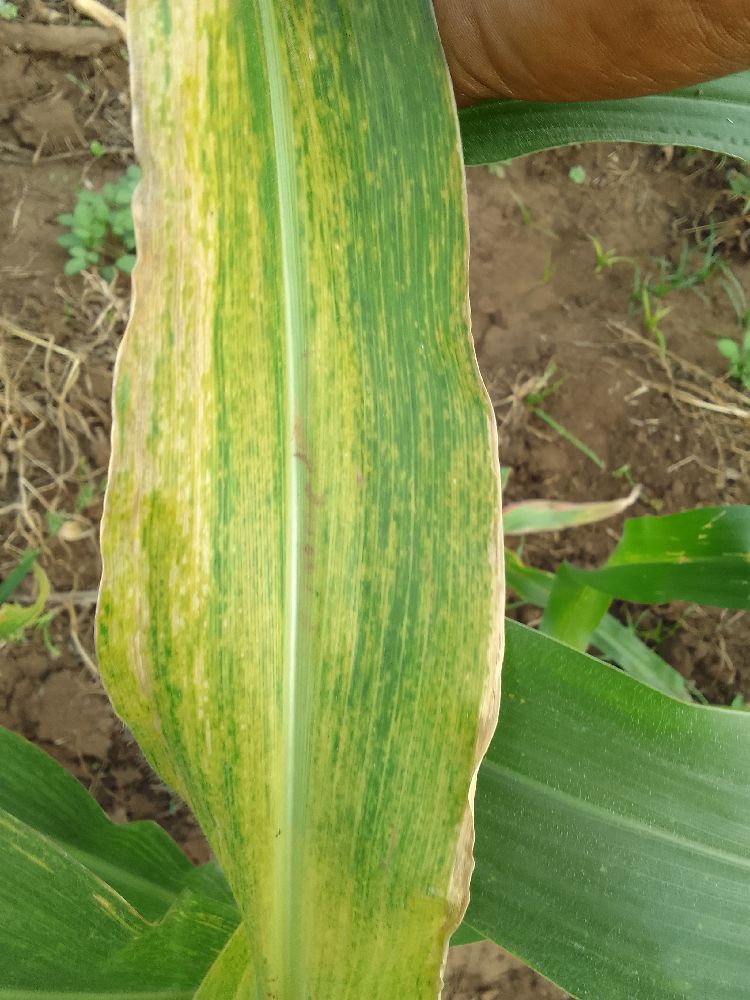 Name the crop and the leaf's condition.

maize, maize lethal necrosis
